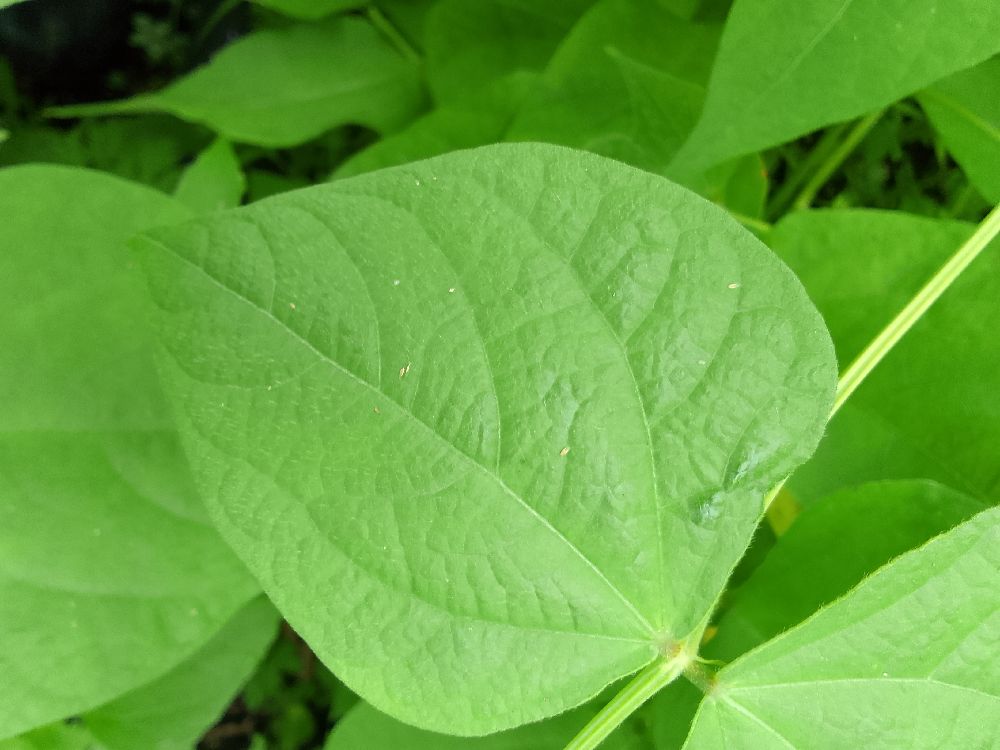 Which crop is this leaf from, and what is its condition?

common bean, healthy
